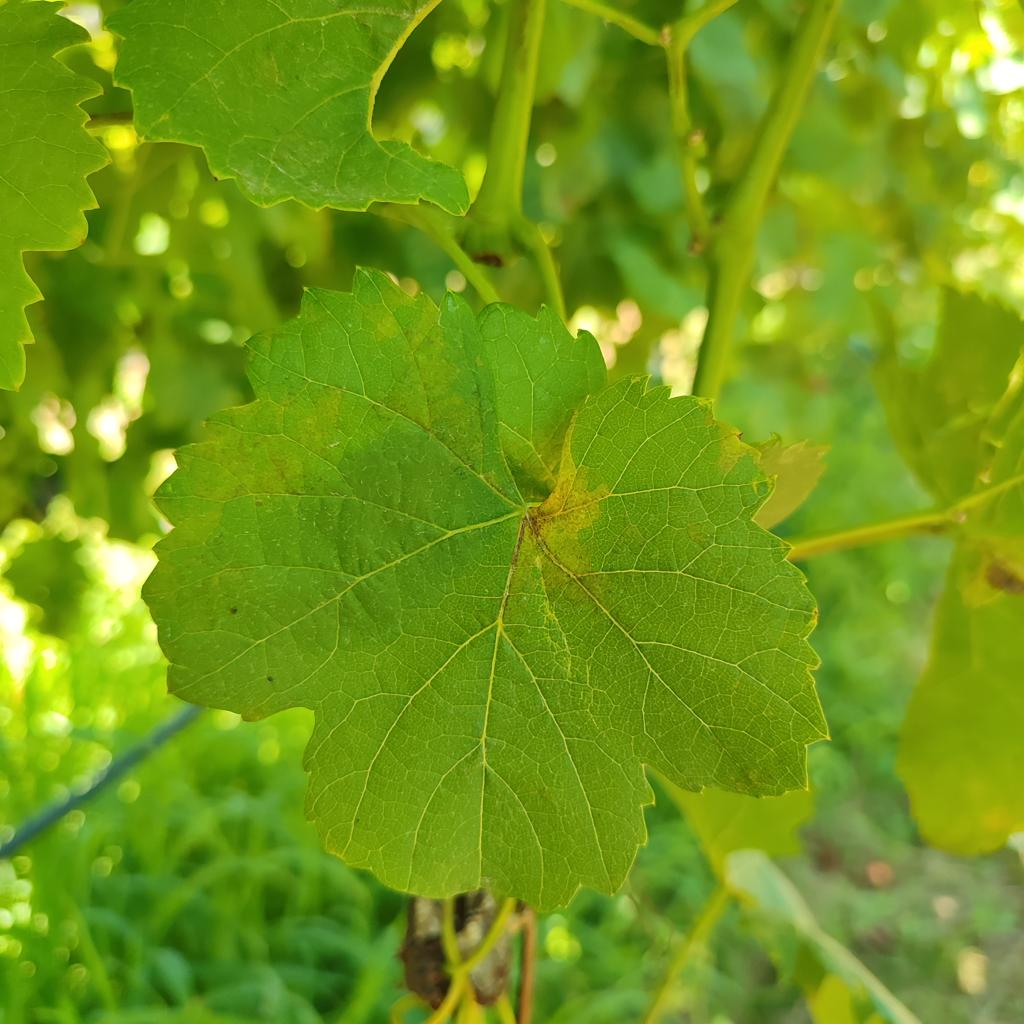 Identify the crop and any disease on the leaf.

grapevine, downy mildew
